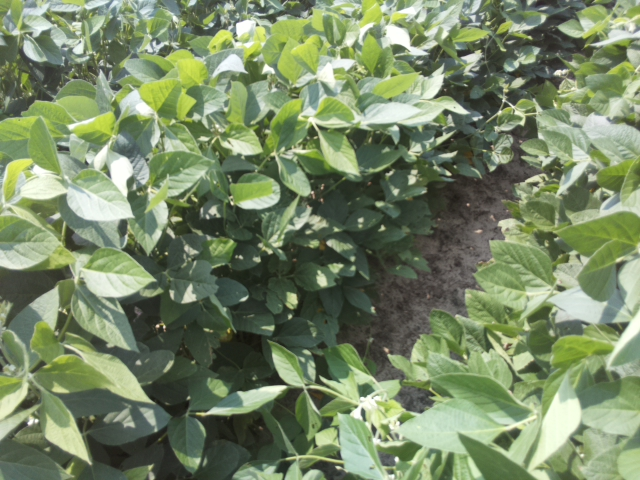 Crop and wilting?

soybean, leaves with no wilting
